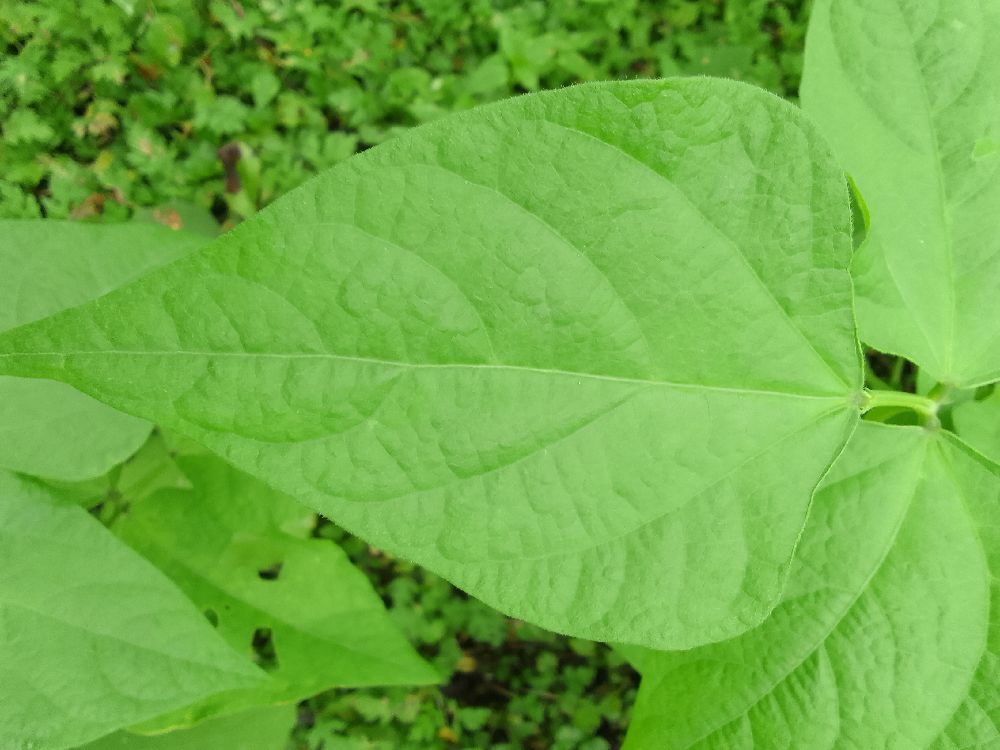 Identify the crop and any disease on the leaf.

common bean, healthy
